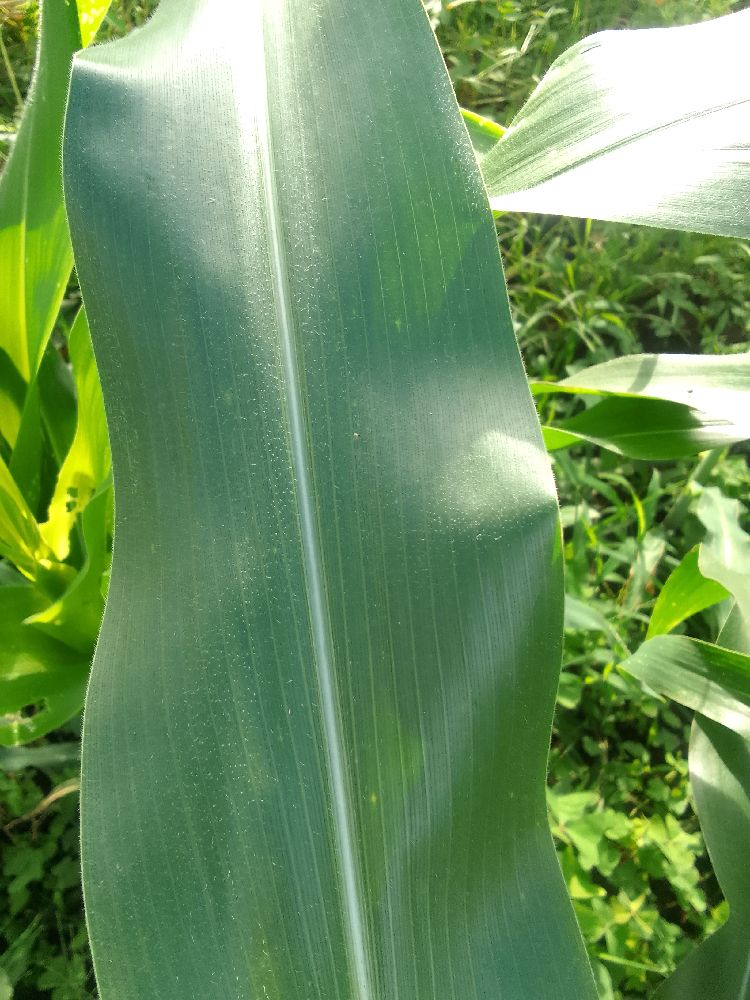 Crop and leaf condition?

maize, healthy
